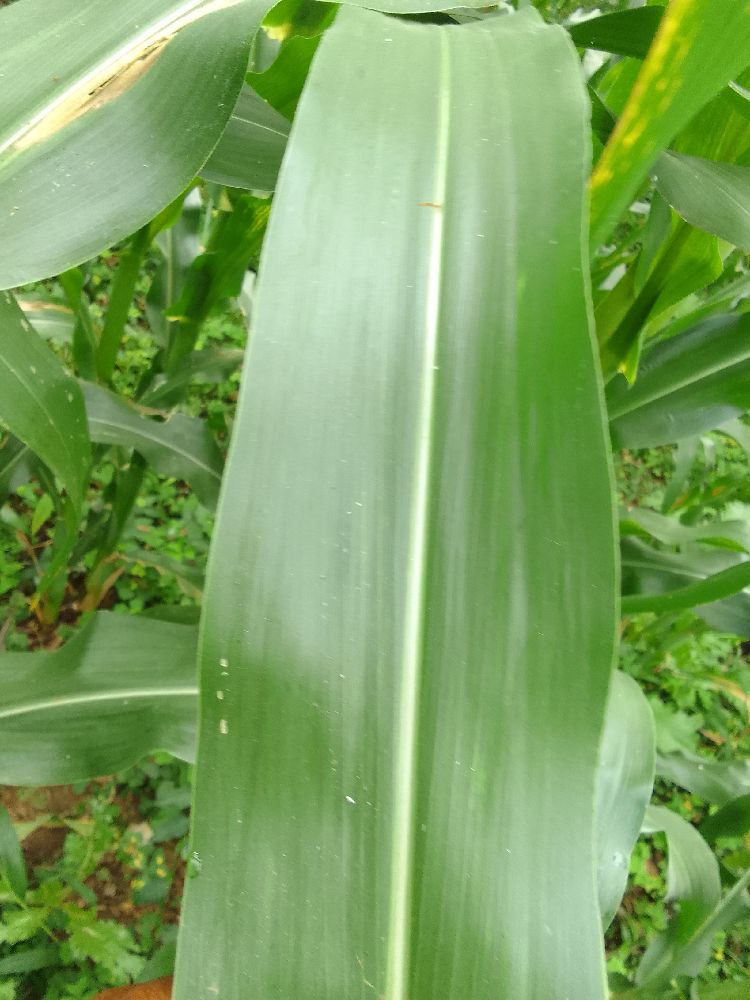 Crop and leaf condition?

maize, healthy
